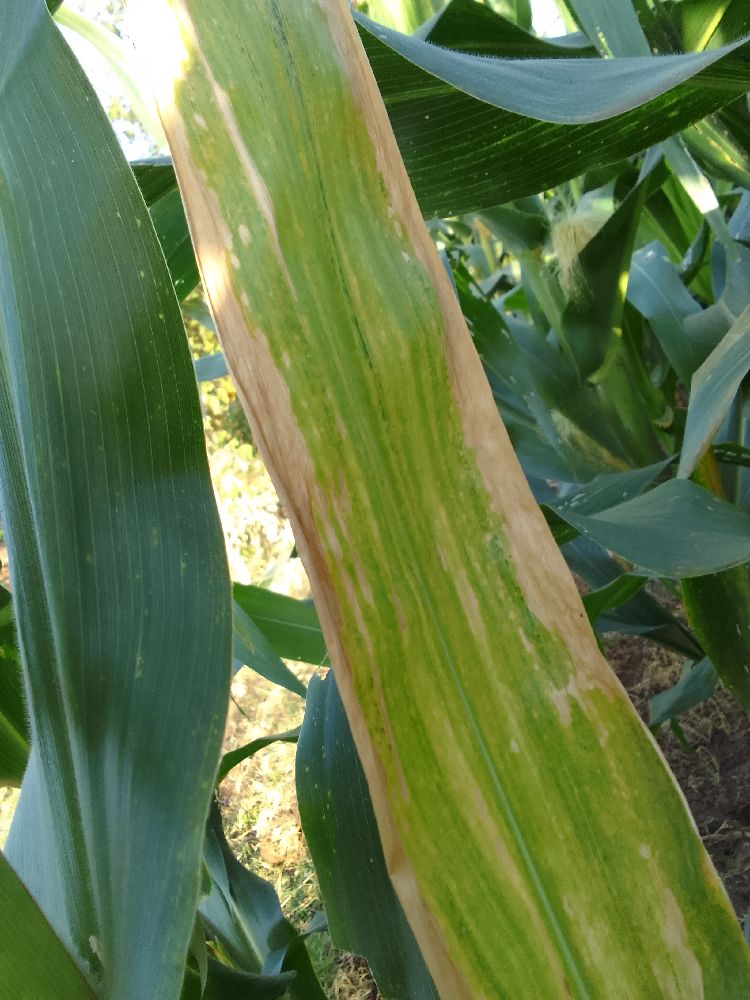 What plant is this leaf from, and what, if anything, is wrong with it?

maize, maize lethal necrosis
